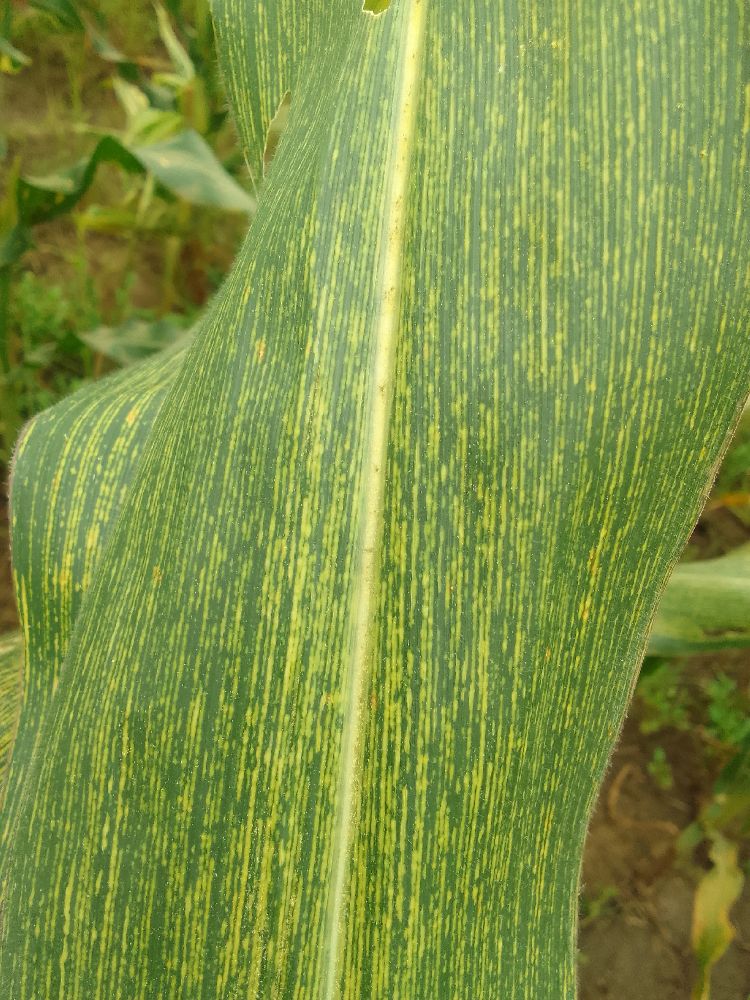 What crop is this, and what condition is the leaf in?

maize, maize streak virus
